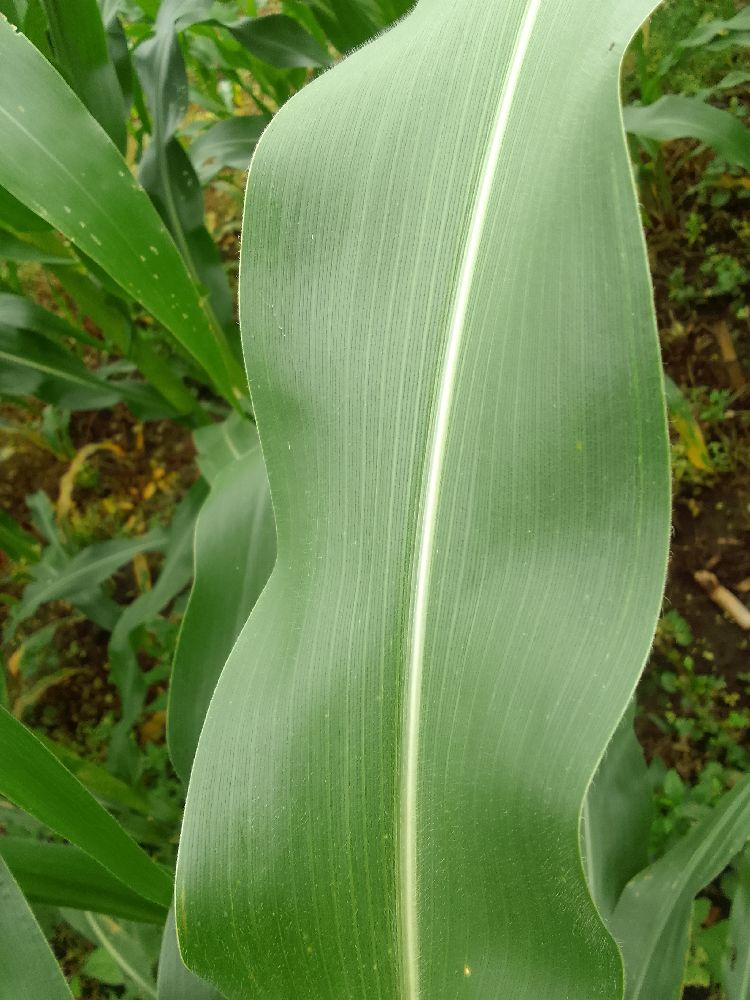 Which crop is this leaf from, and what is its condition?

maize, healthy
